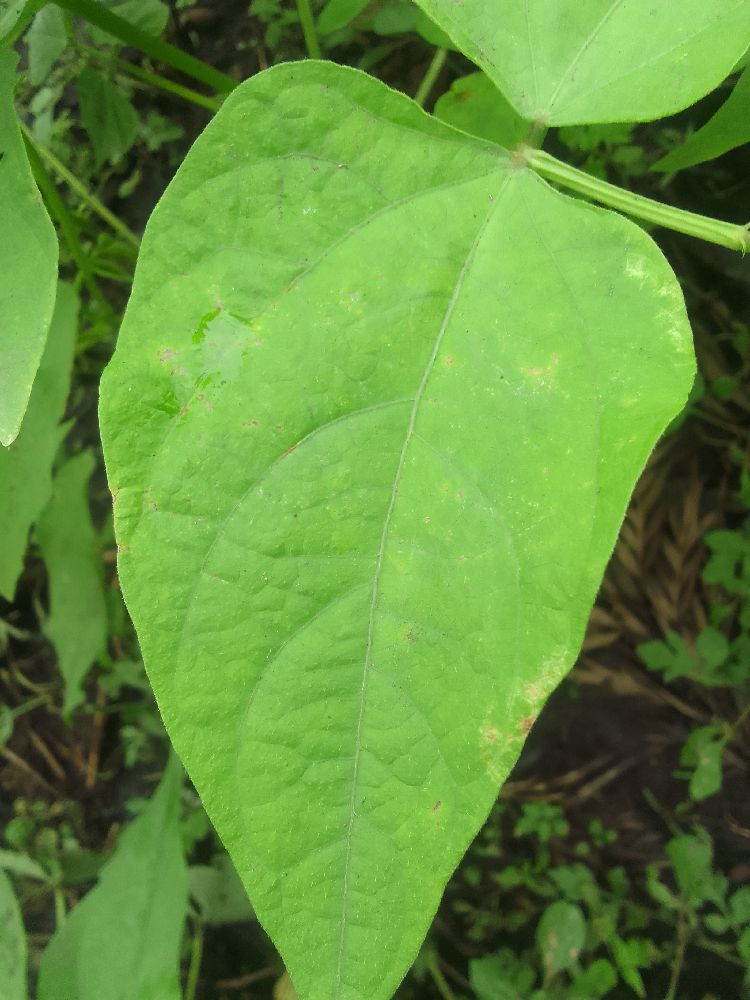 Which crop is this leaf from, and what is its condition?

common bean, healthy
